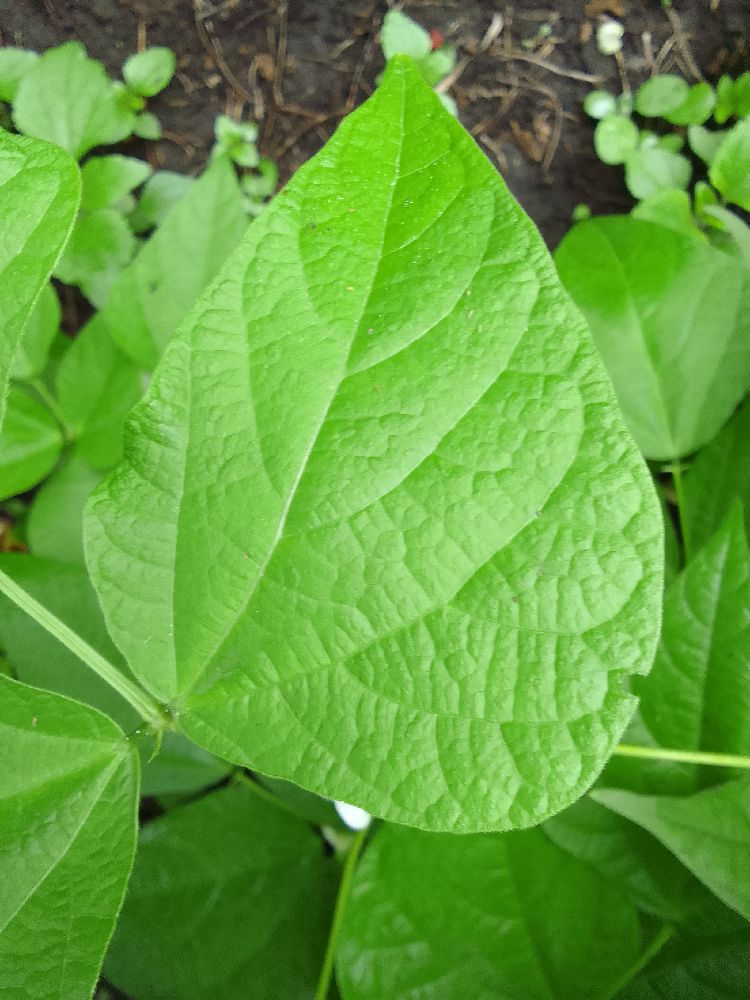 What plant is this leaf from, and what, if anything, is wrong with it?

common bean, healthy
